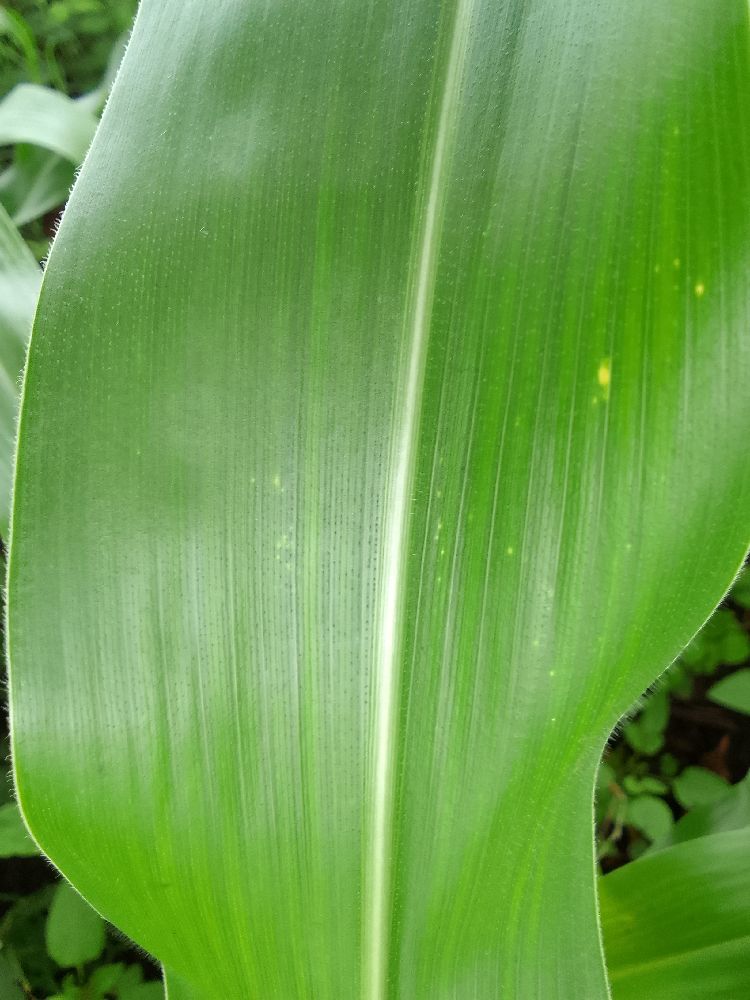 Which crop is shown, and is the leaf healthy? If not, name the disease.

maize, healthy
